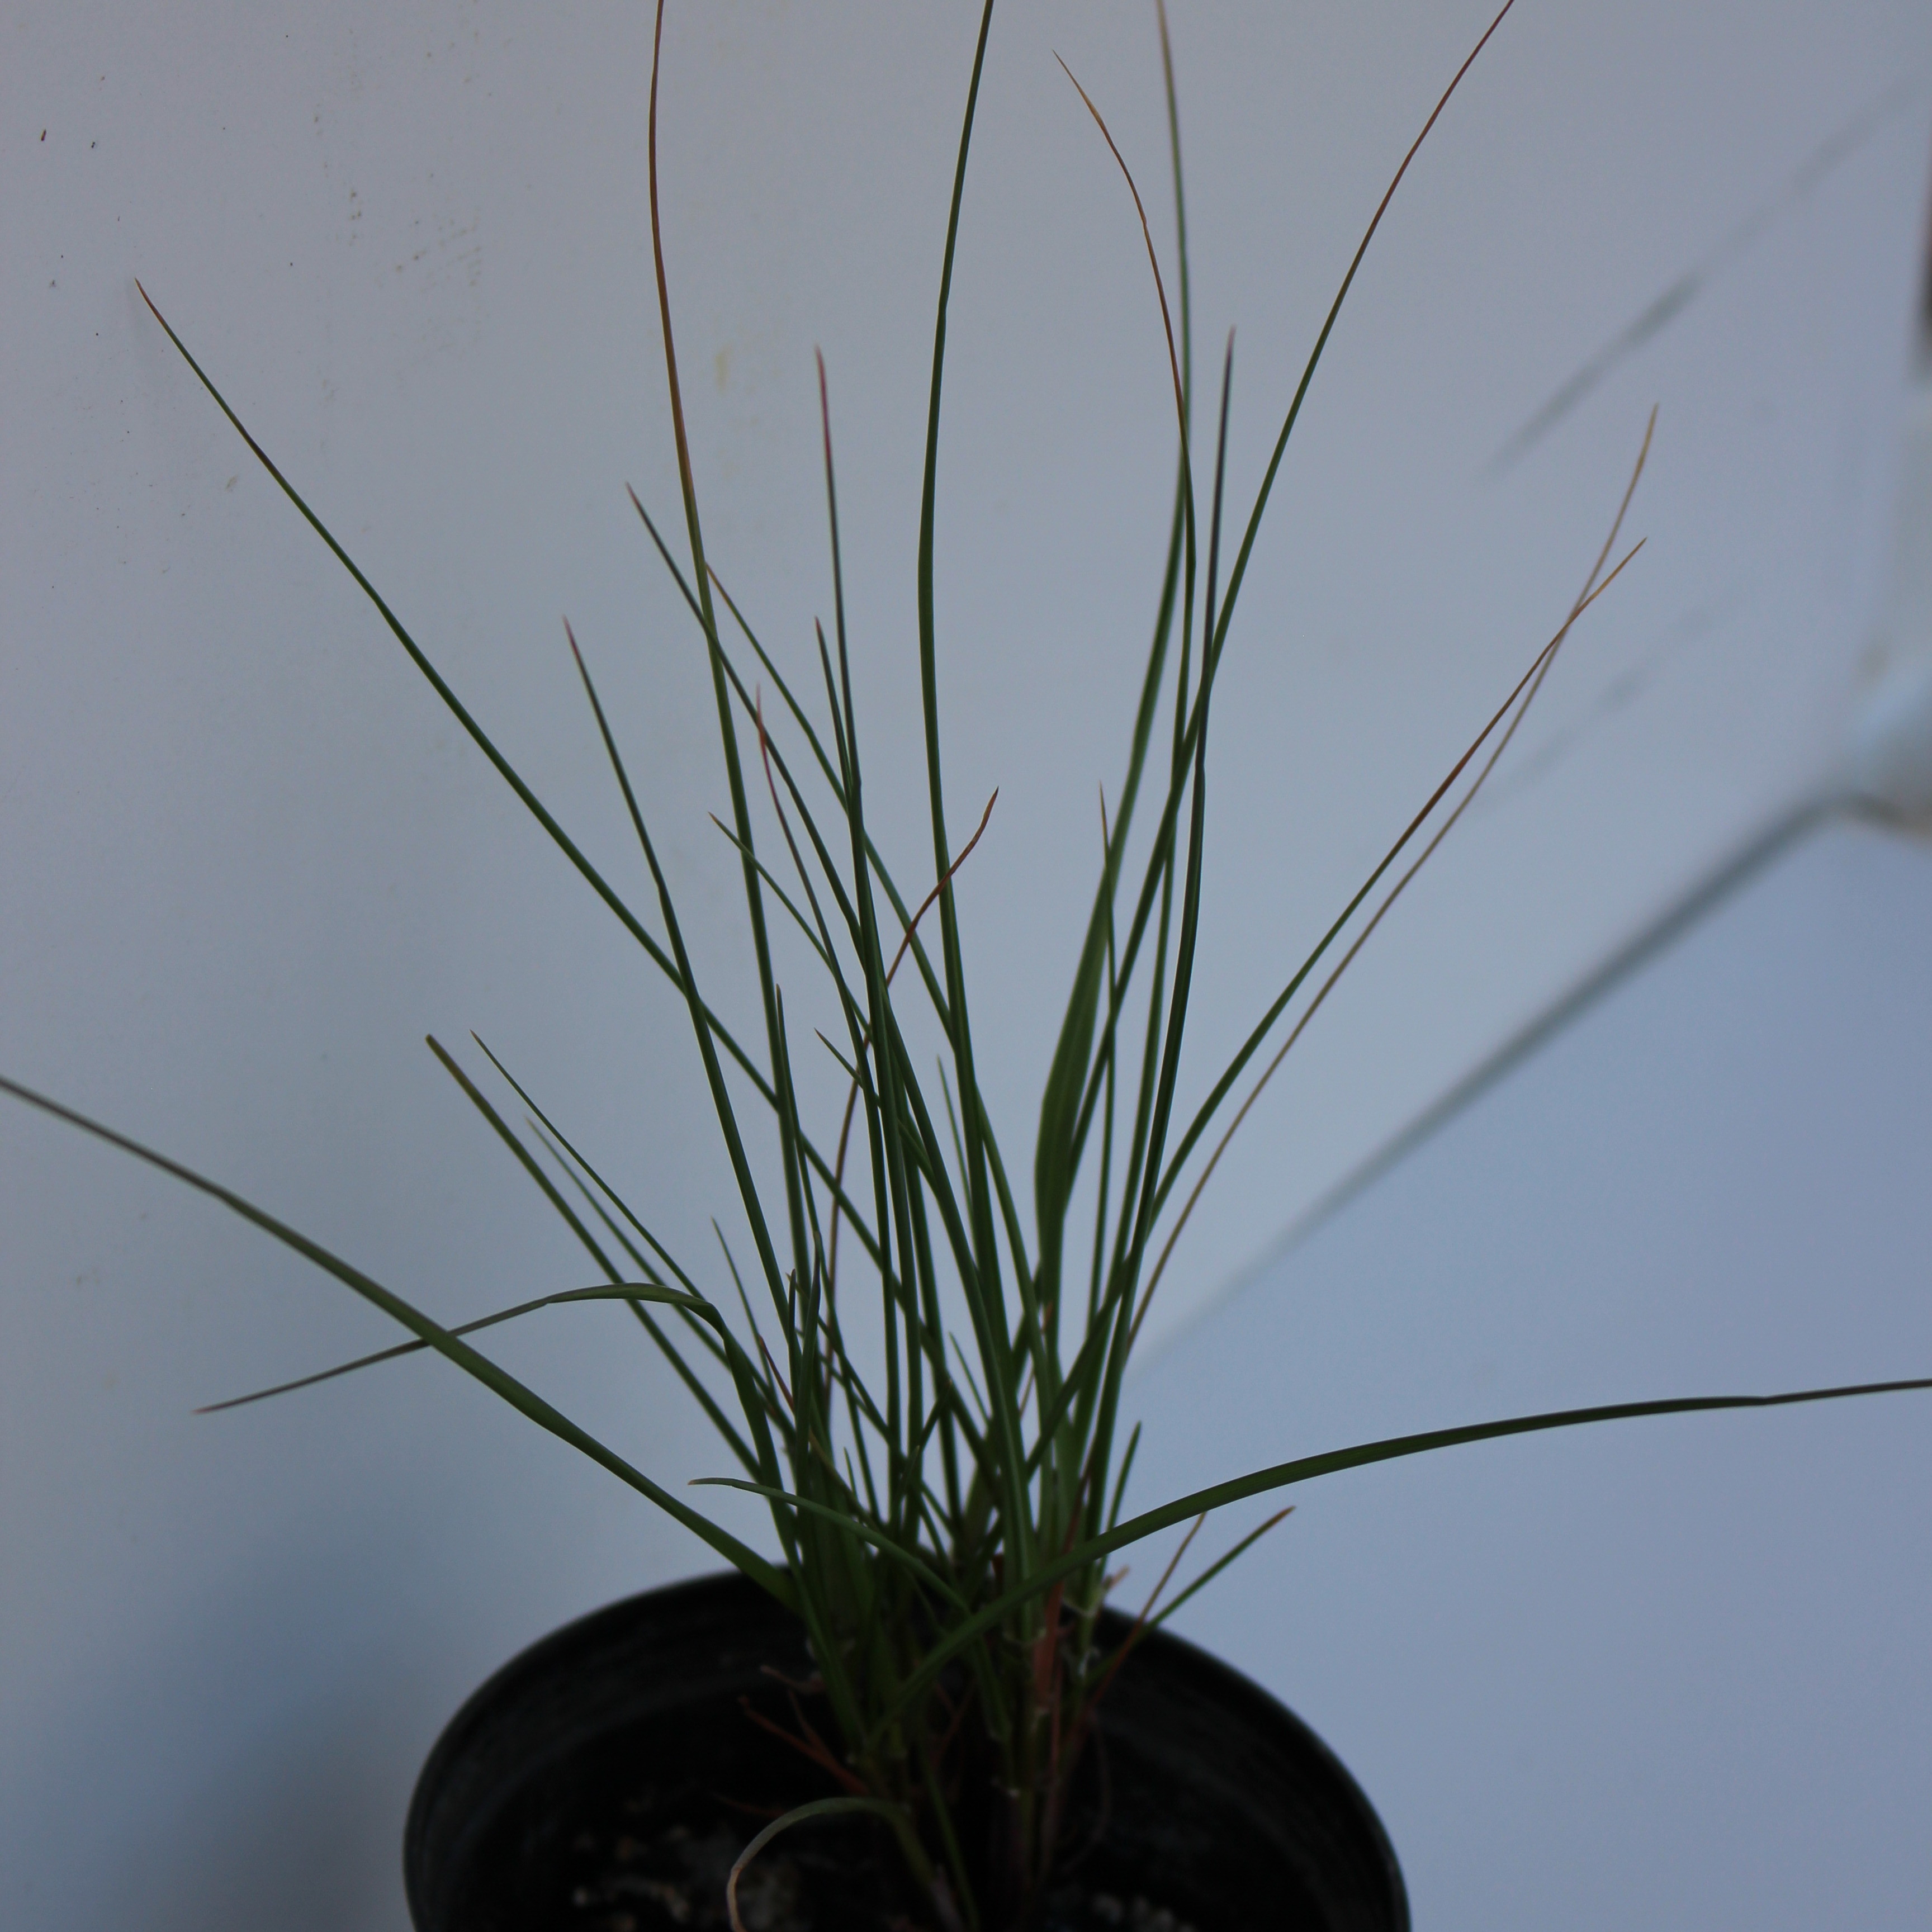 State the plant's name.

Lolium multiflorum
